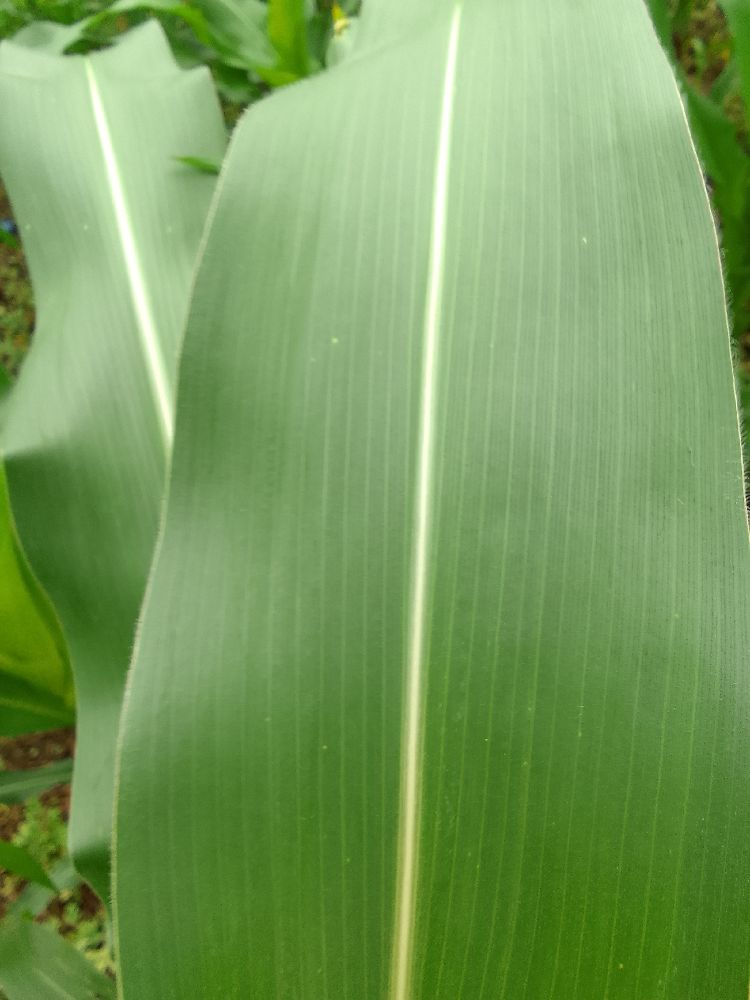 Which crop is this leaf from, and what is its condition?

maize, healthy
